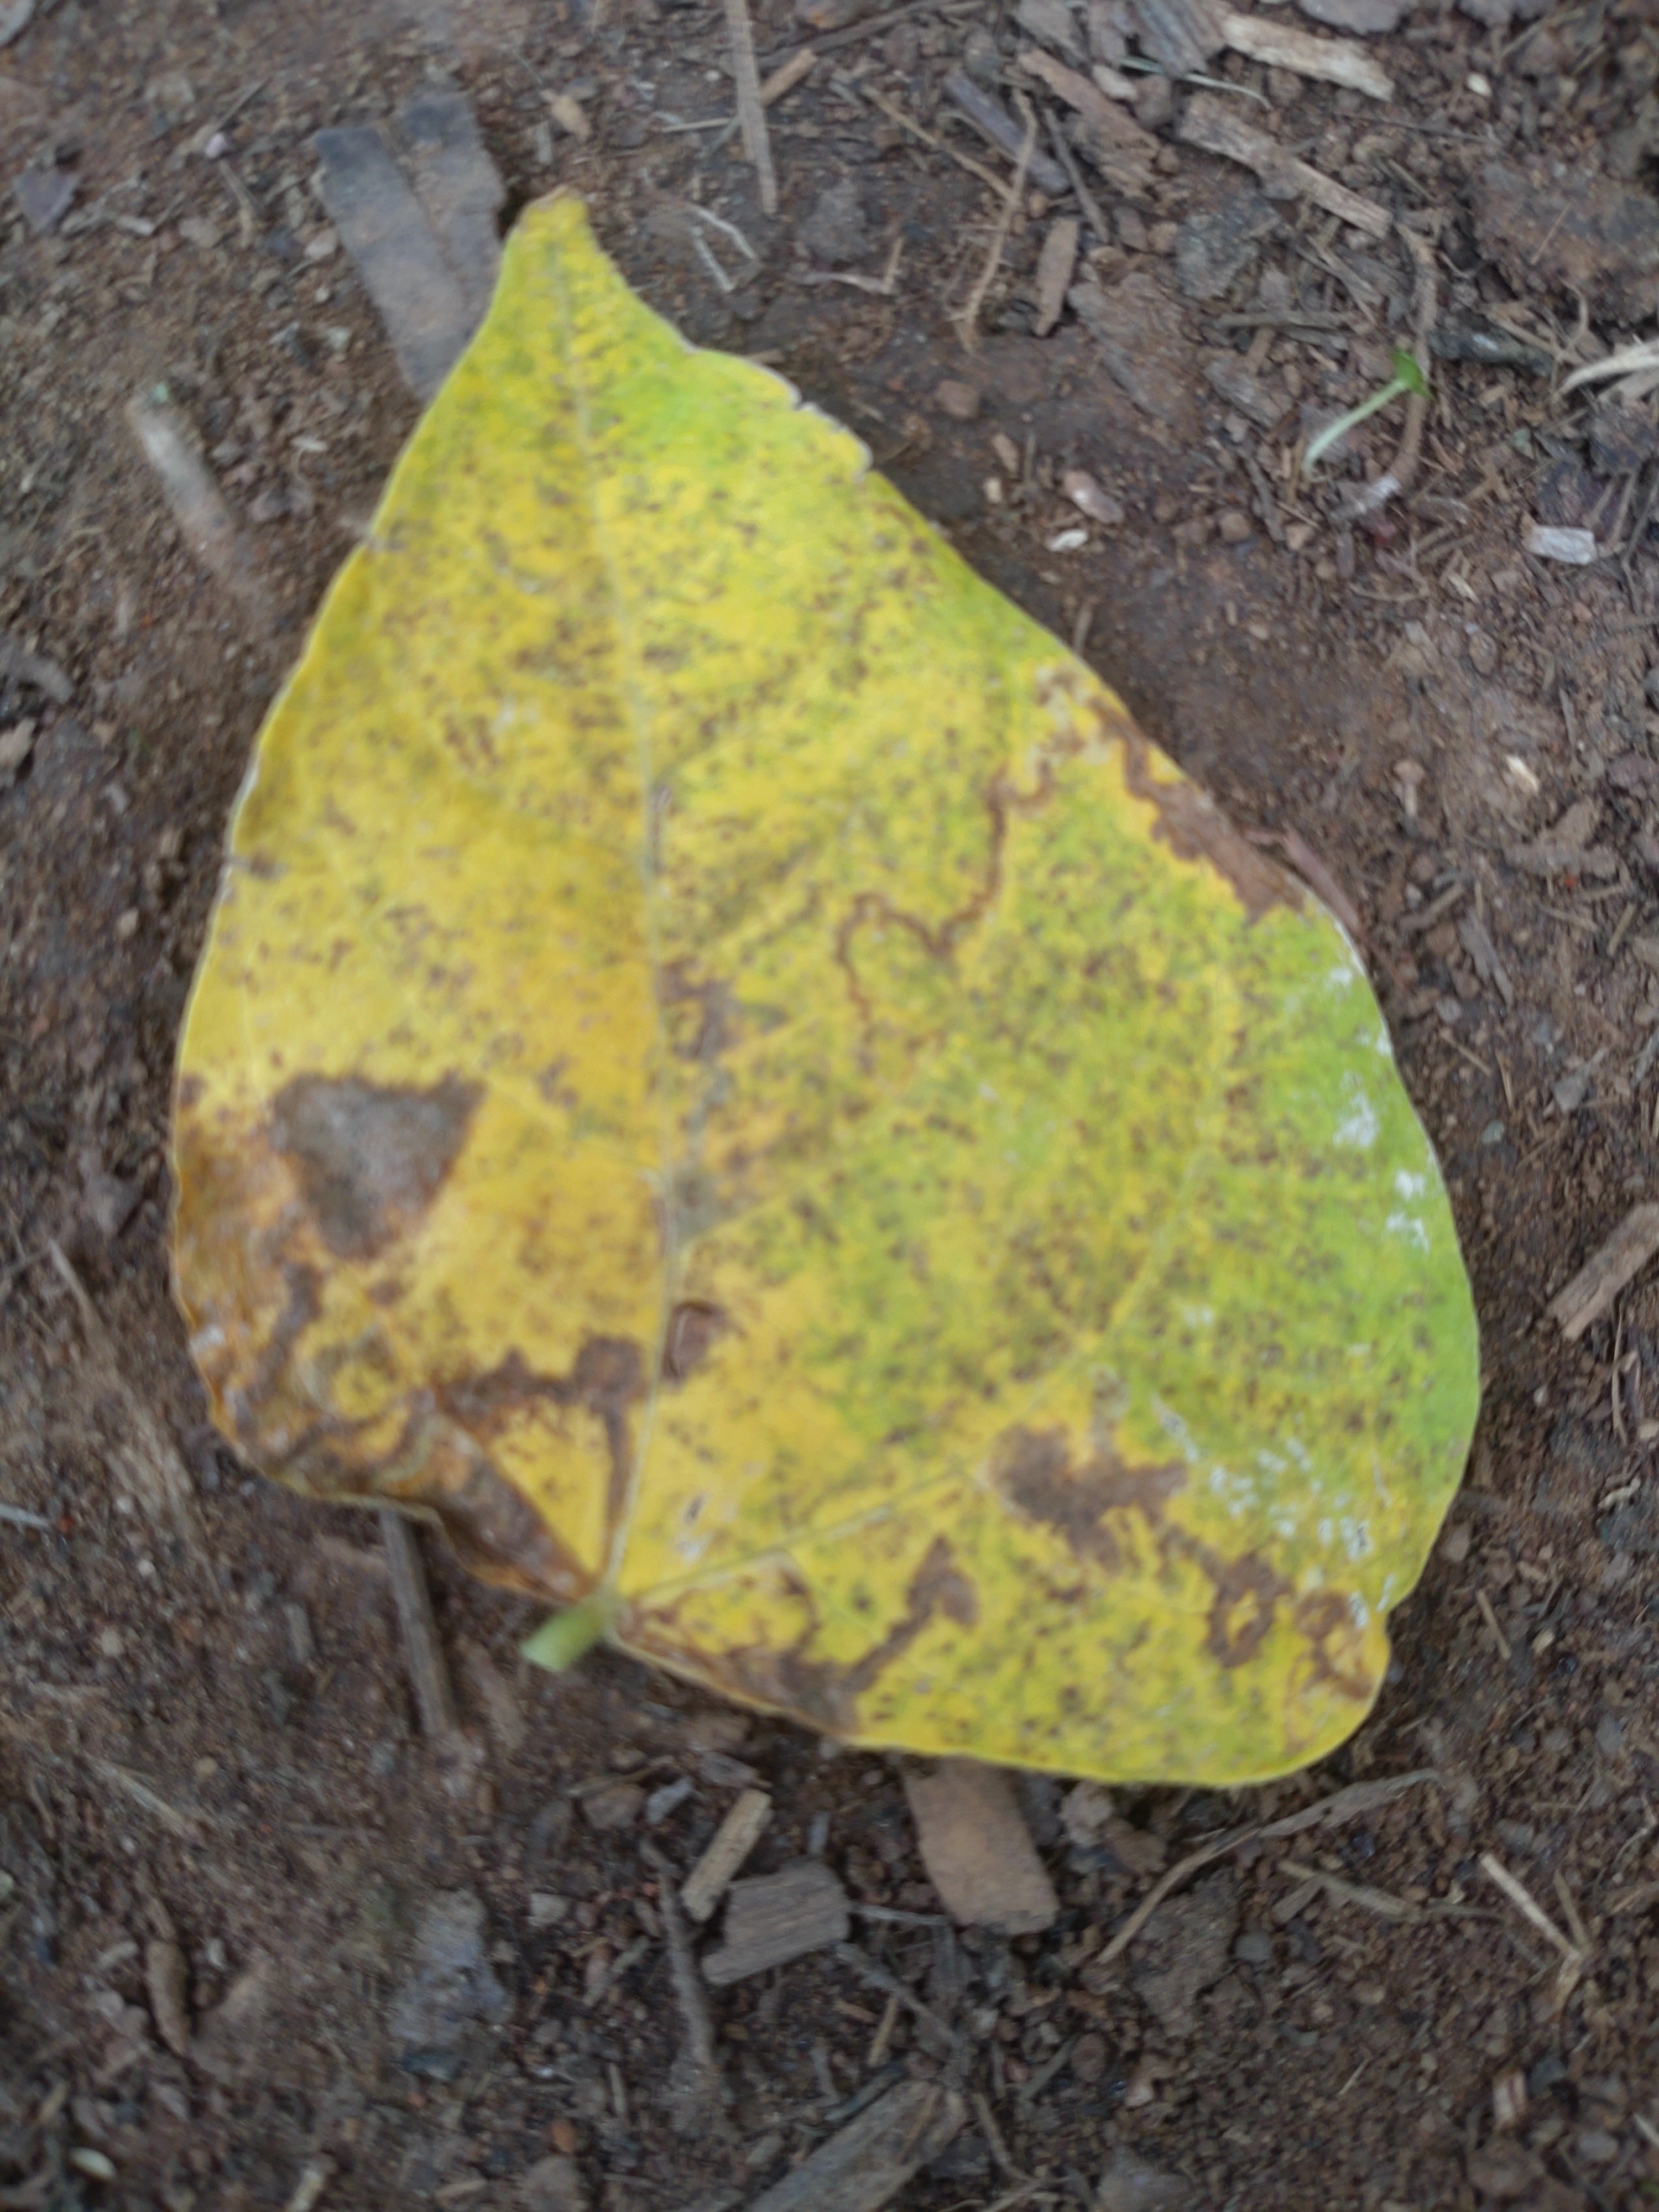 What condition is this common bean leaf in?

anthracnose
